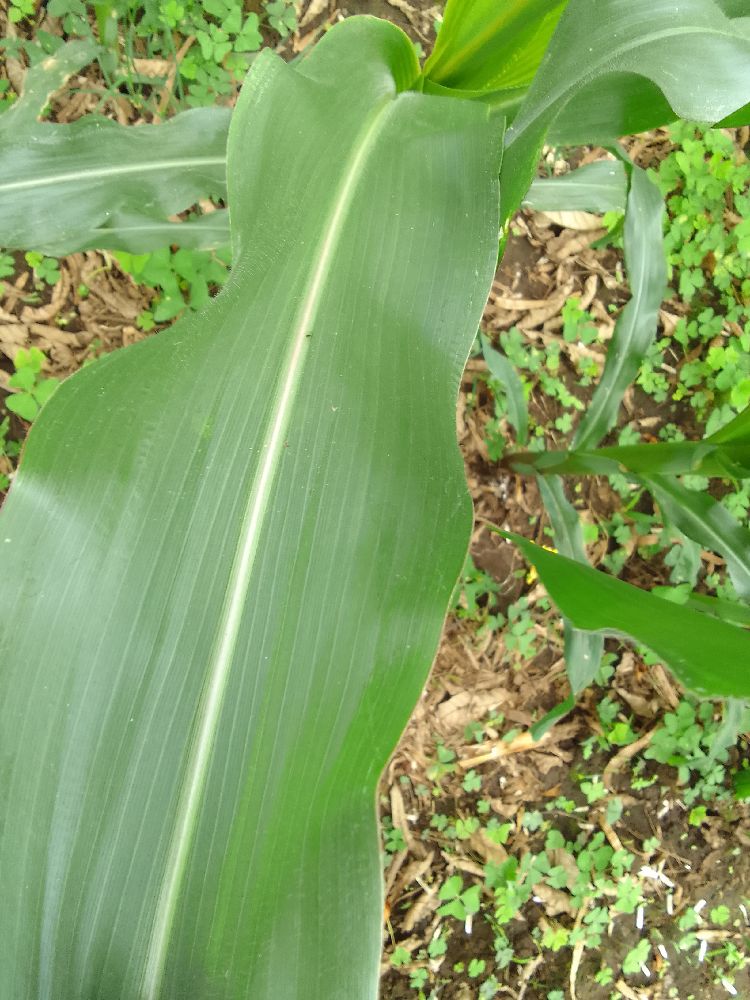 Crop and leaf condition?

maize, healthy
